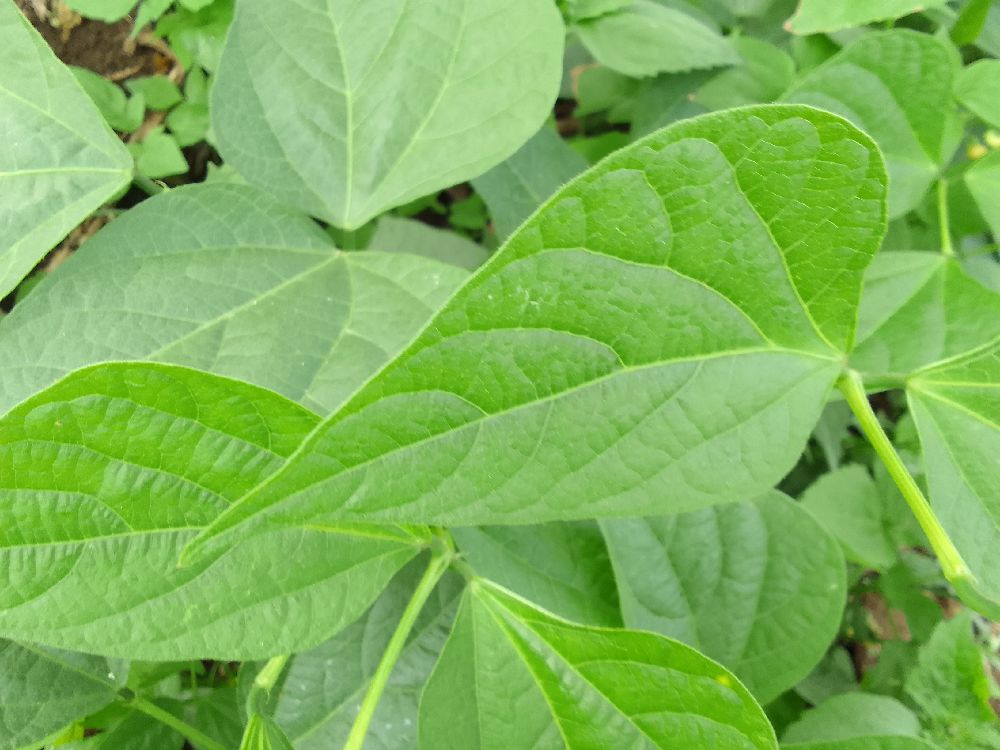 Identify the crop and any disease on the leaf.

common bean, healthy
